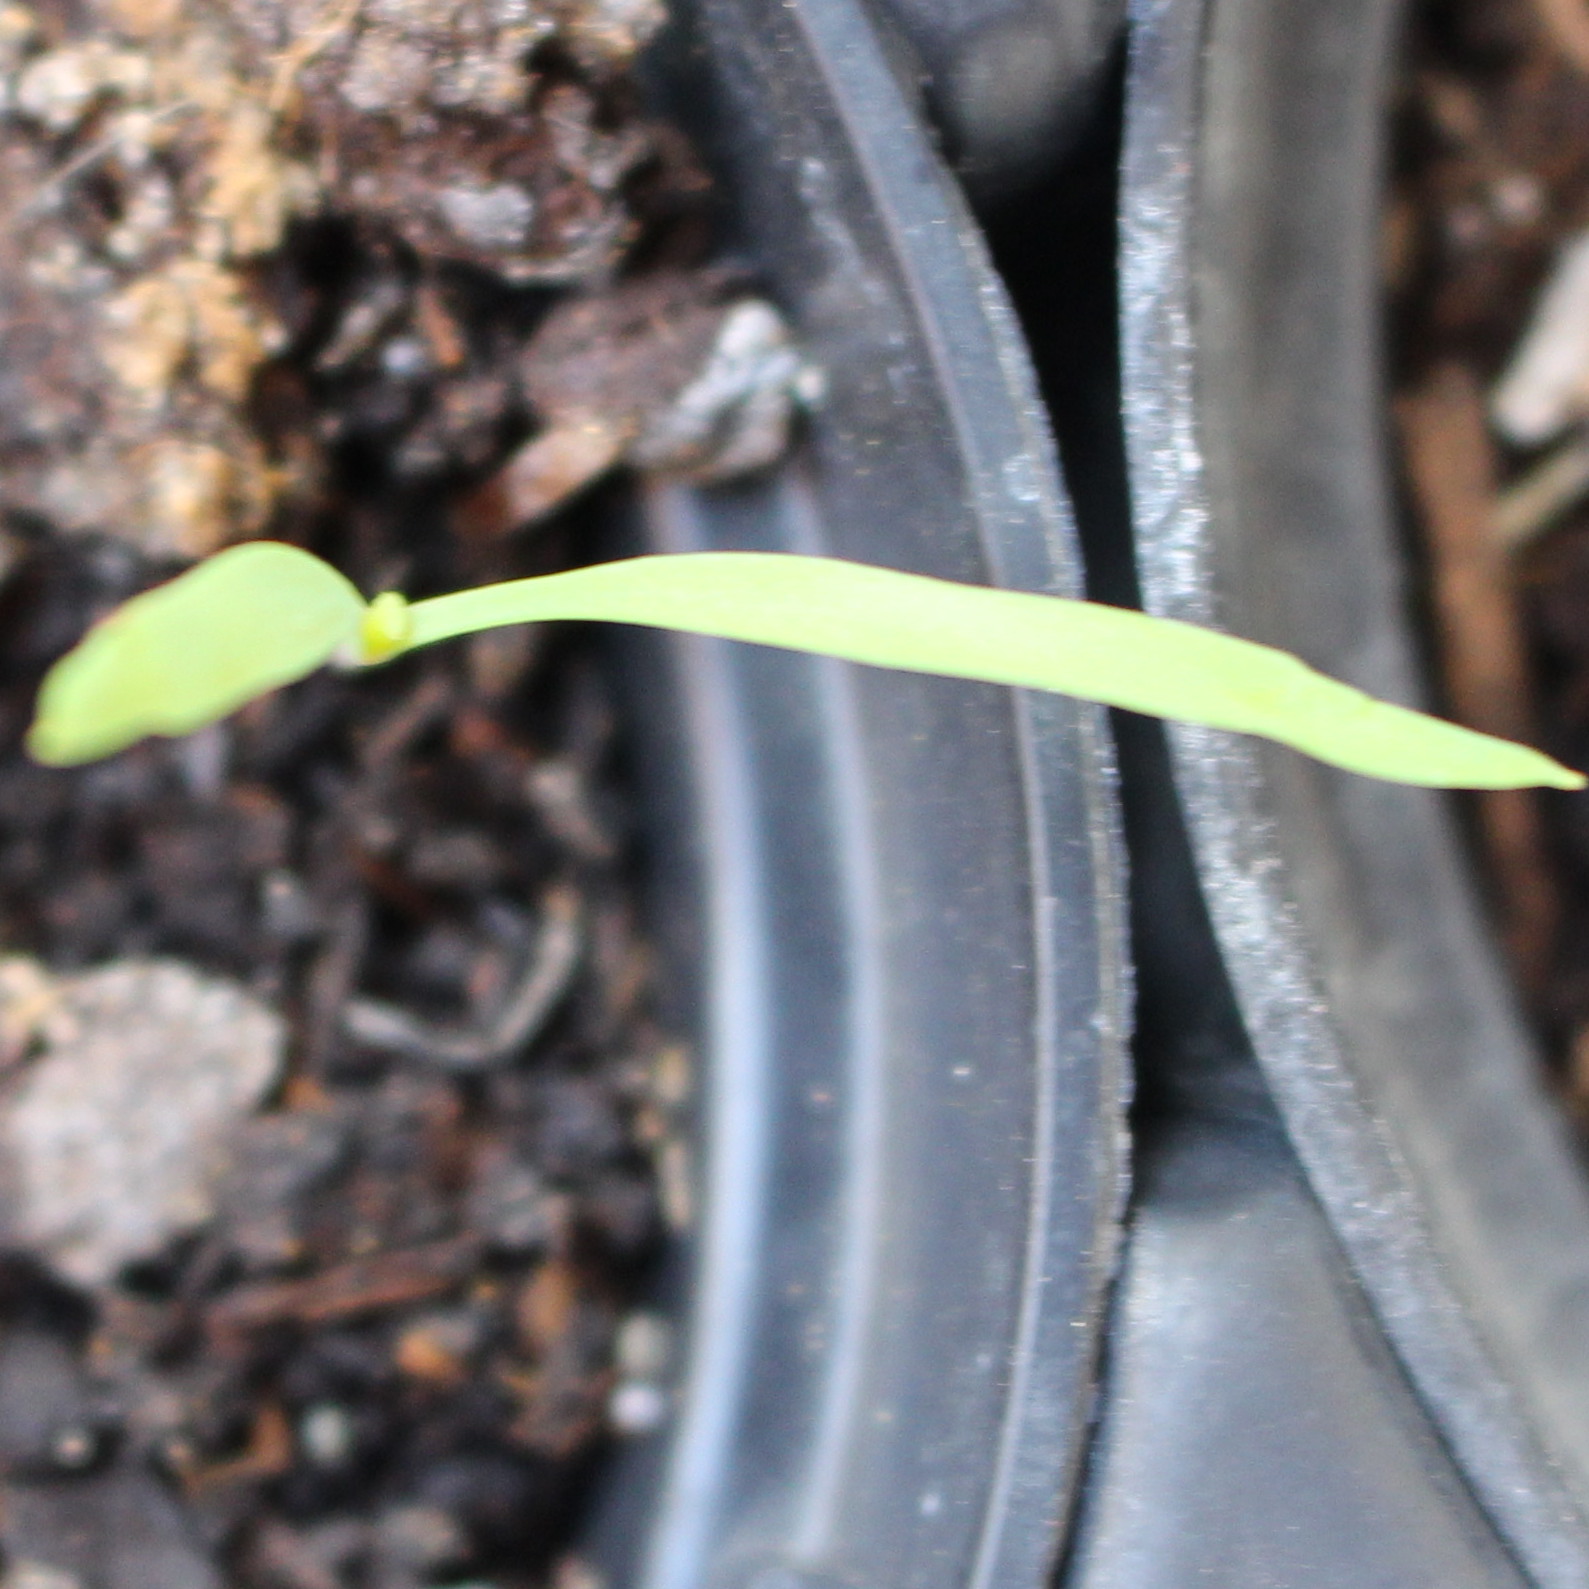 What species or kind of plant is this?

Fumaria officinalis
